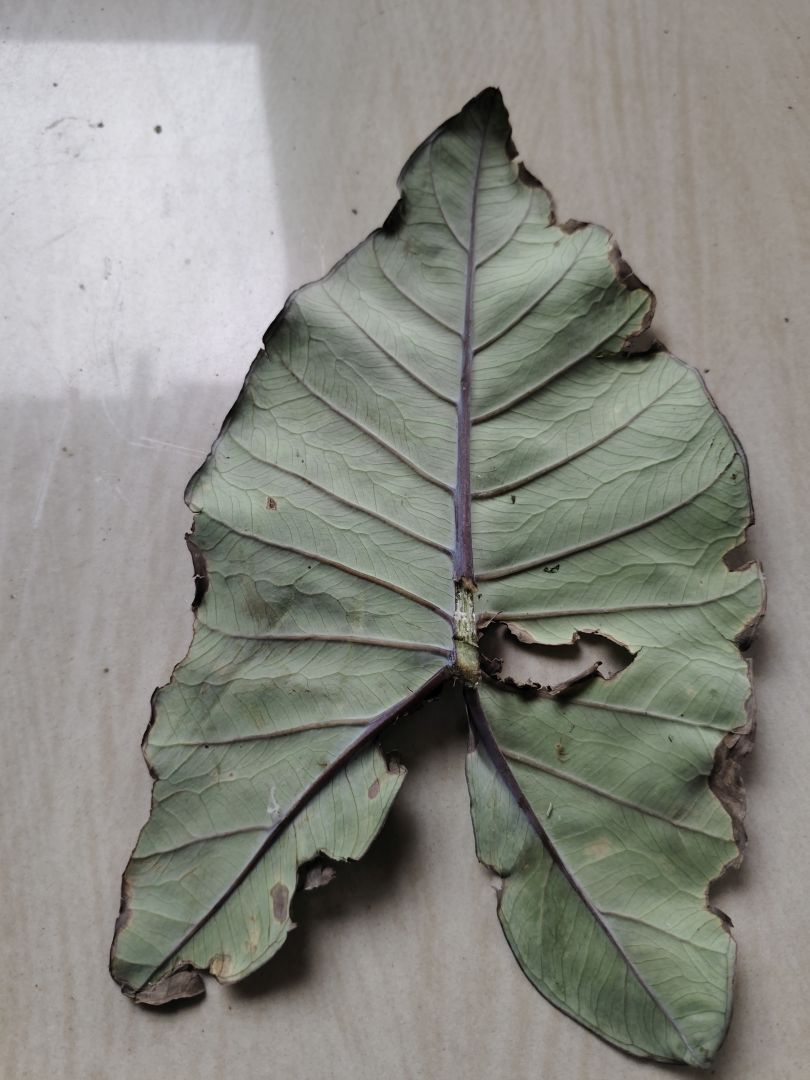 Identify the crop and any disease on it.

taro, leaf blight
